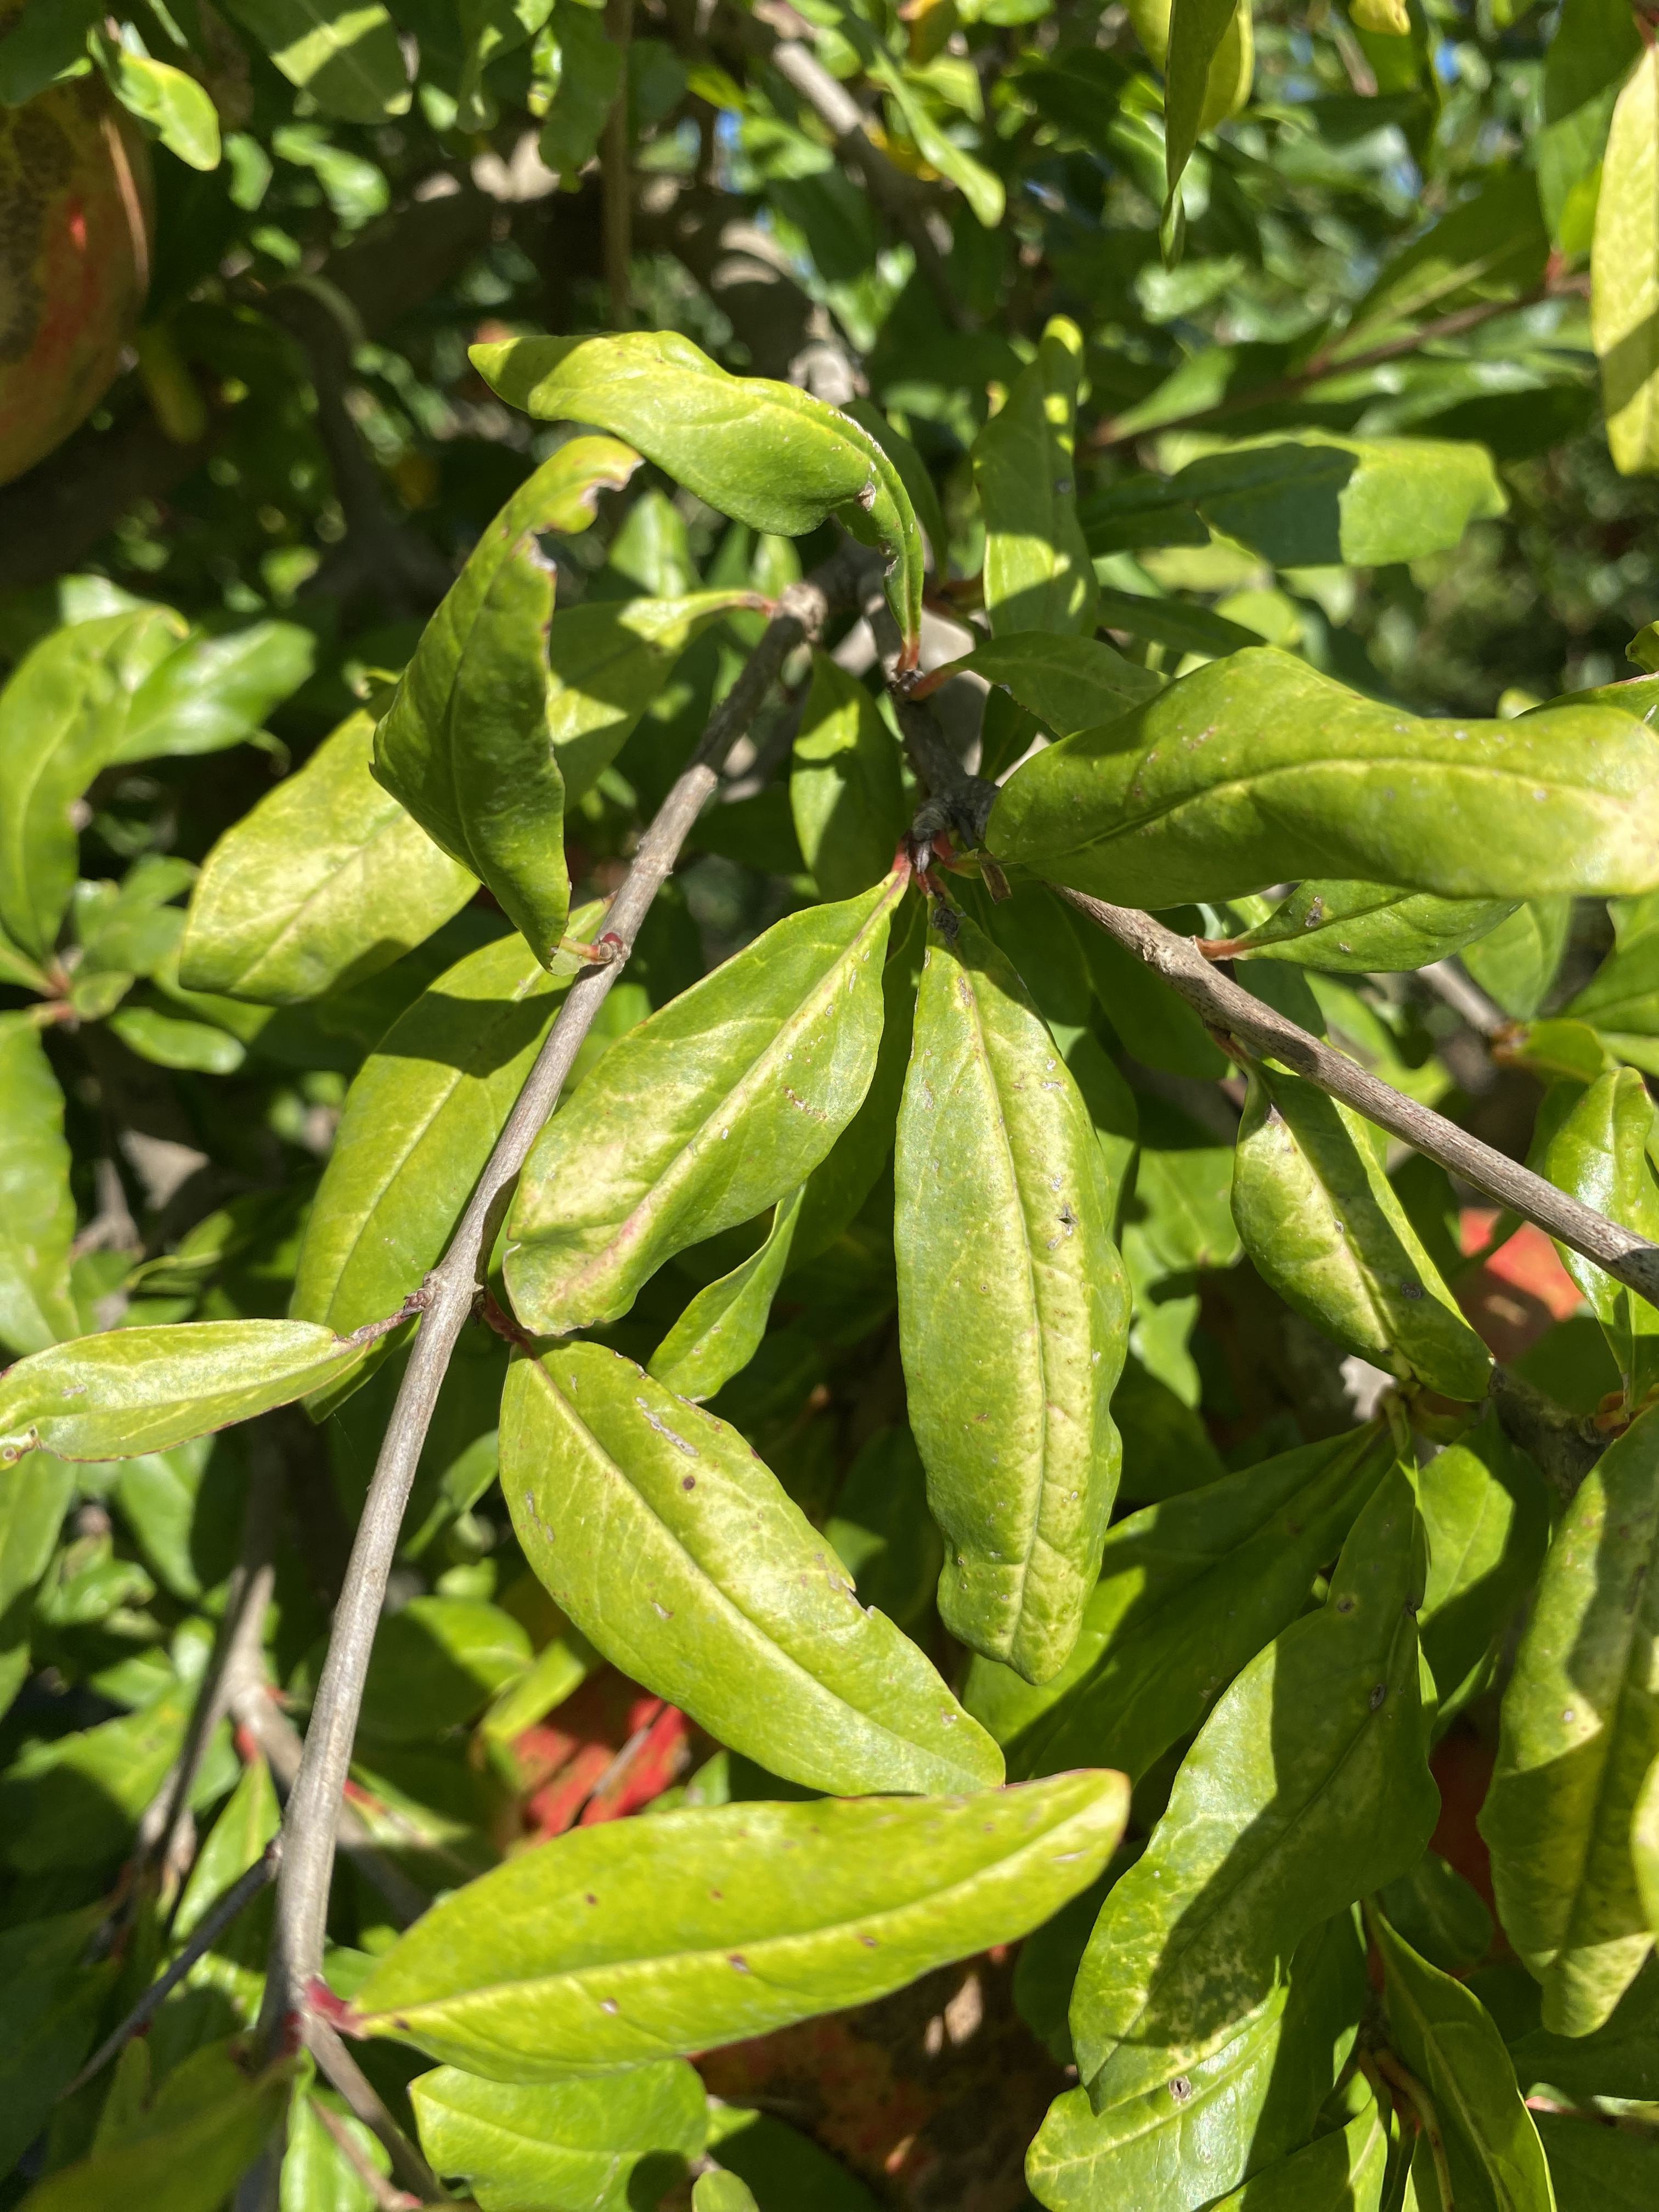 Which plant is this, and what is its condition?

pomegranate, drought
